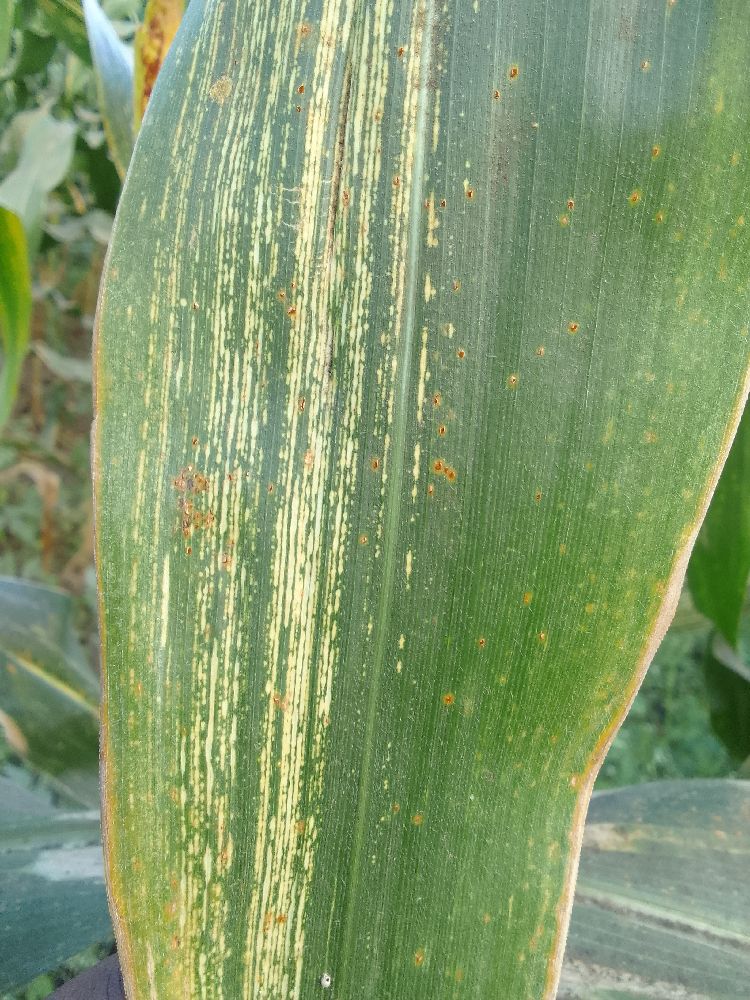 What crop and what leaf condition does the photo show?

maize, maize streak virus
